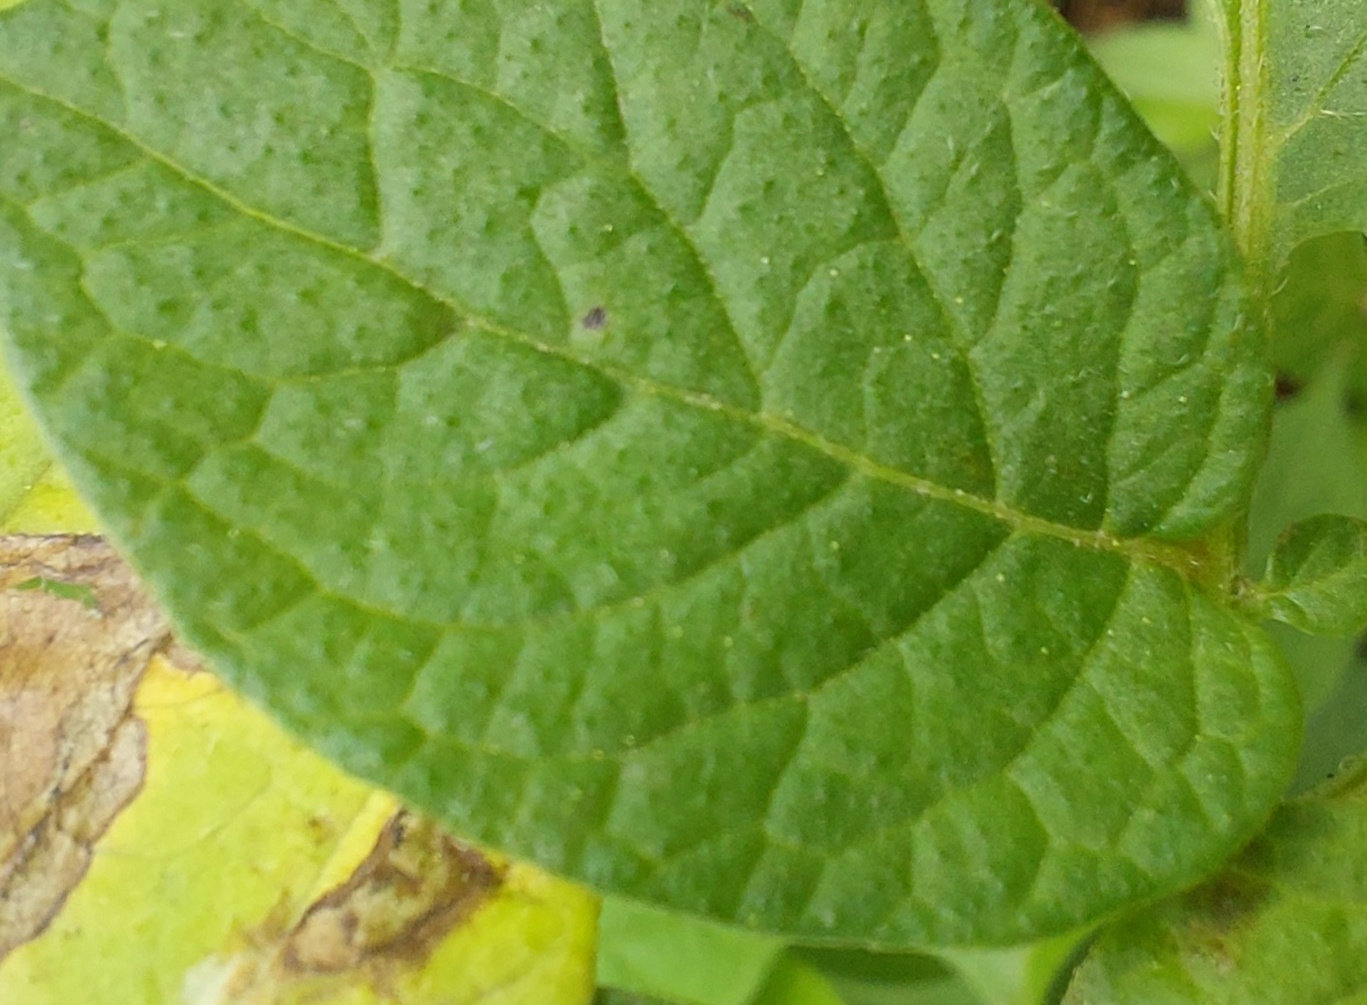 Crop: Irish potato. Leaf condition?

healthy
